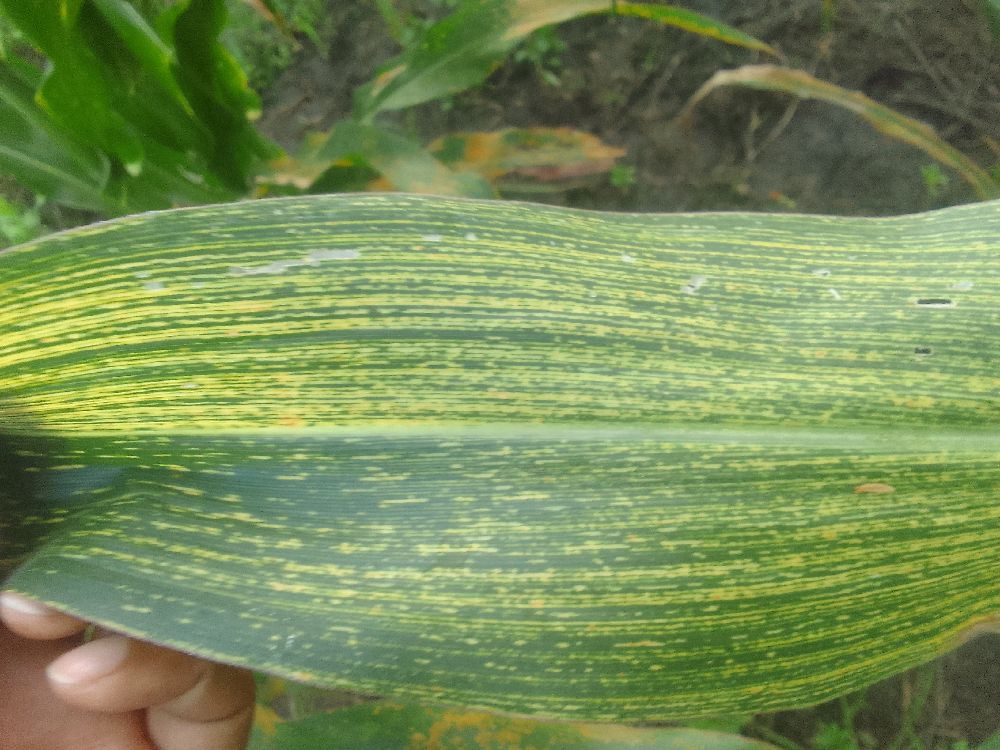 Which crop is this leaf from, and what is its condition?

maize, maize streak virus
